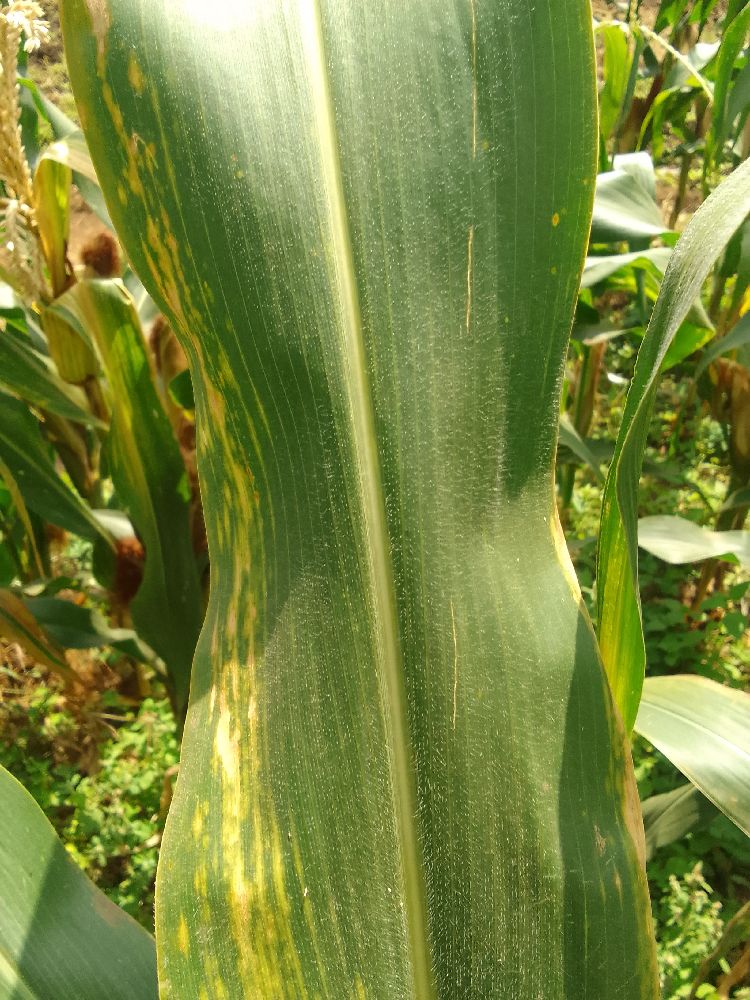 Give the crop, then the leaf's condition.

maize, maize lethal necrosis
